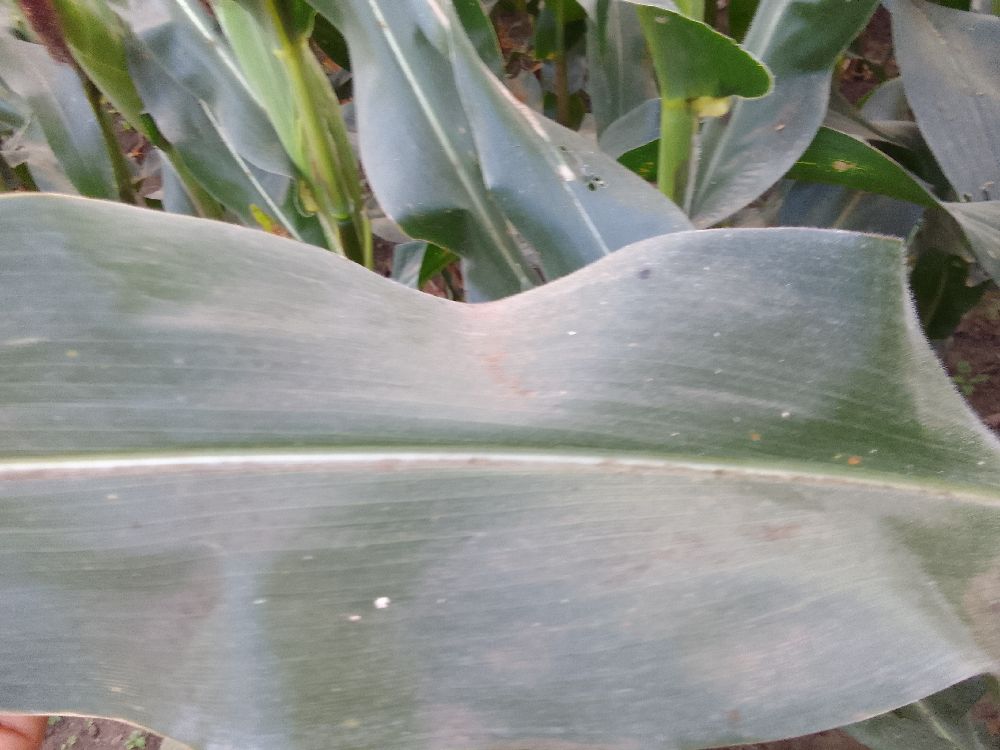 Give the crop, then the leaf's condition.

maize, healthy
